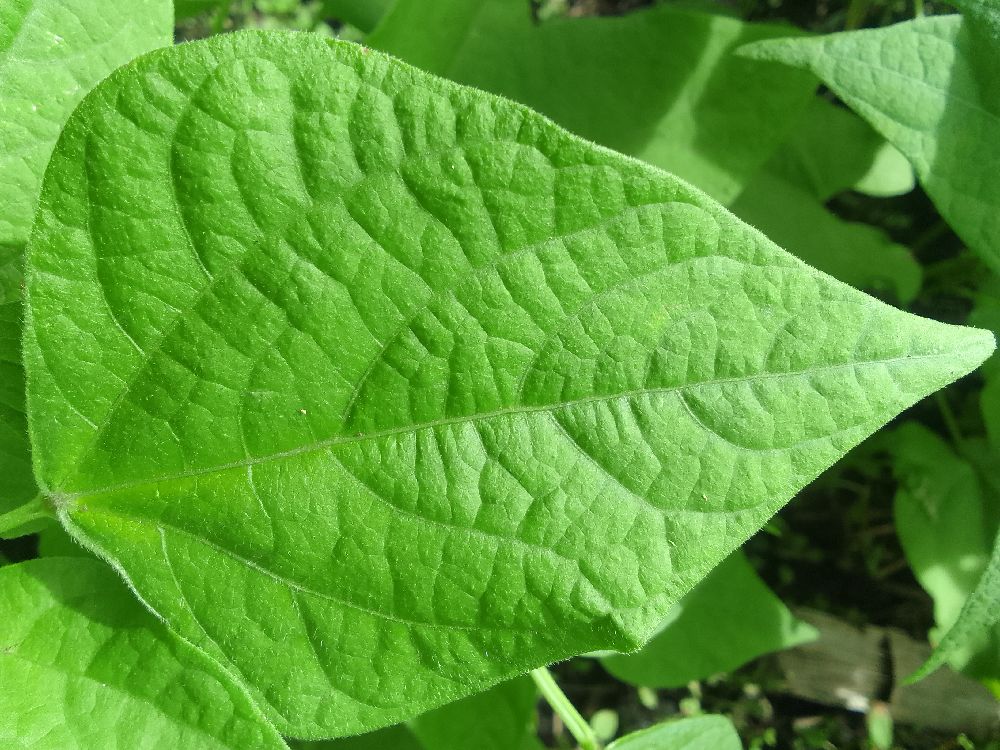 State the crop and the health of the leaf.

common bean, healthy
